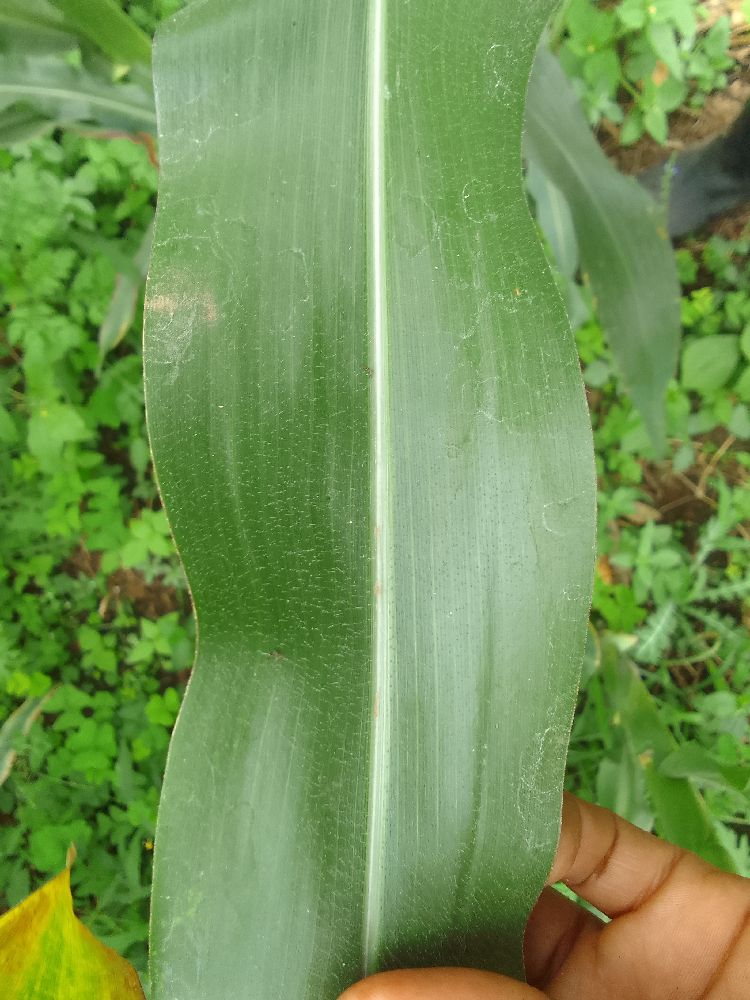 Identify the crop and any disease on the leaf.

maize, healthy
